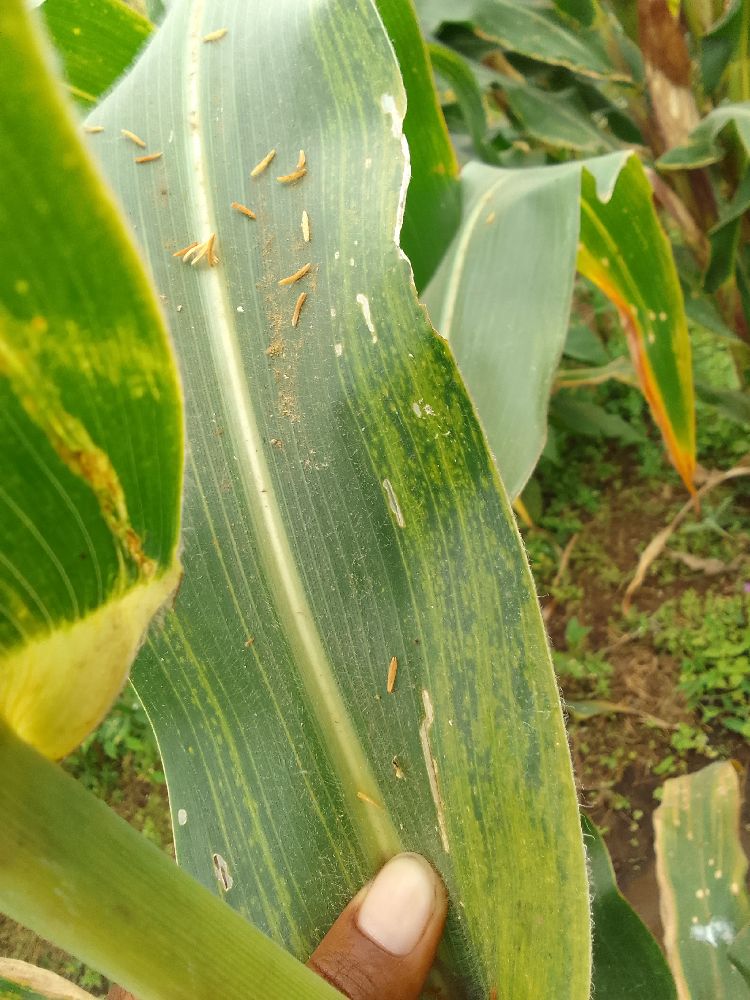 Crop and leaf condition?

maize, maize lethal necrosis
